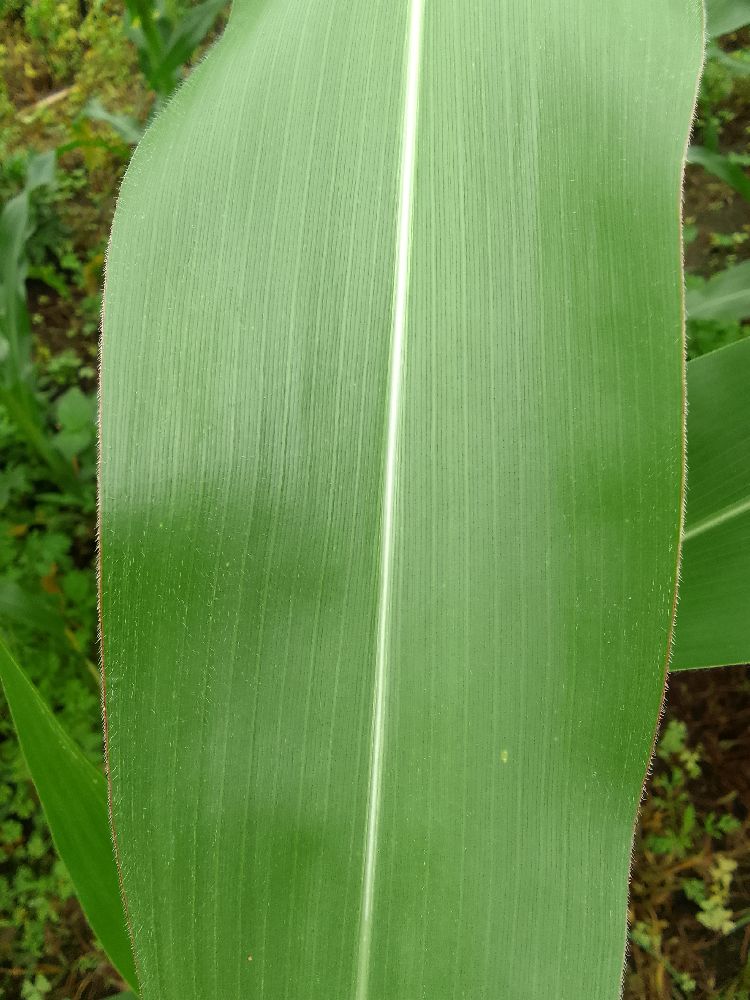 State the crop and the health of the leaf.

maize, healthy
